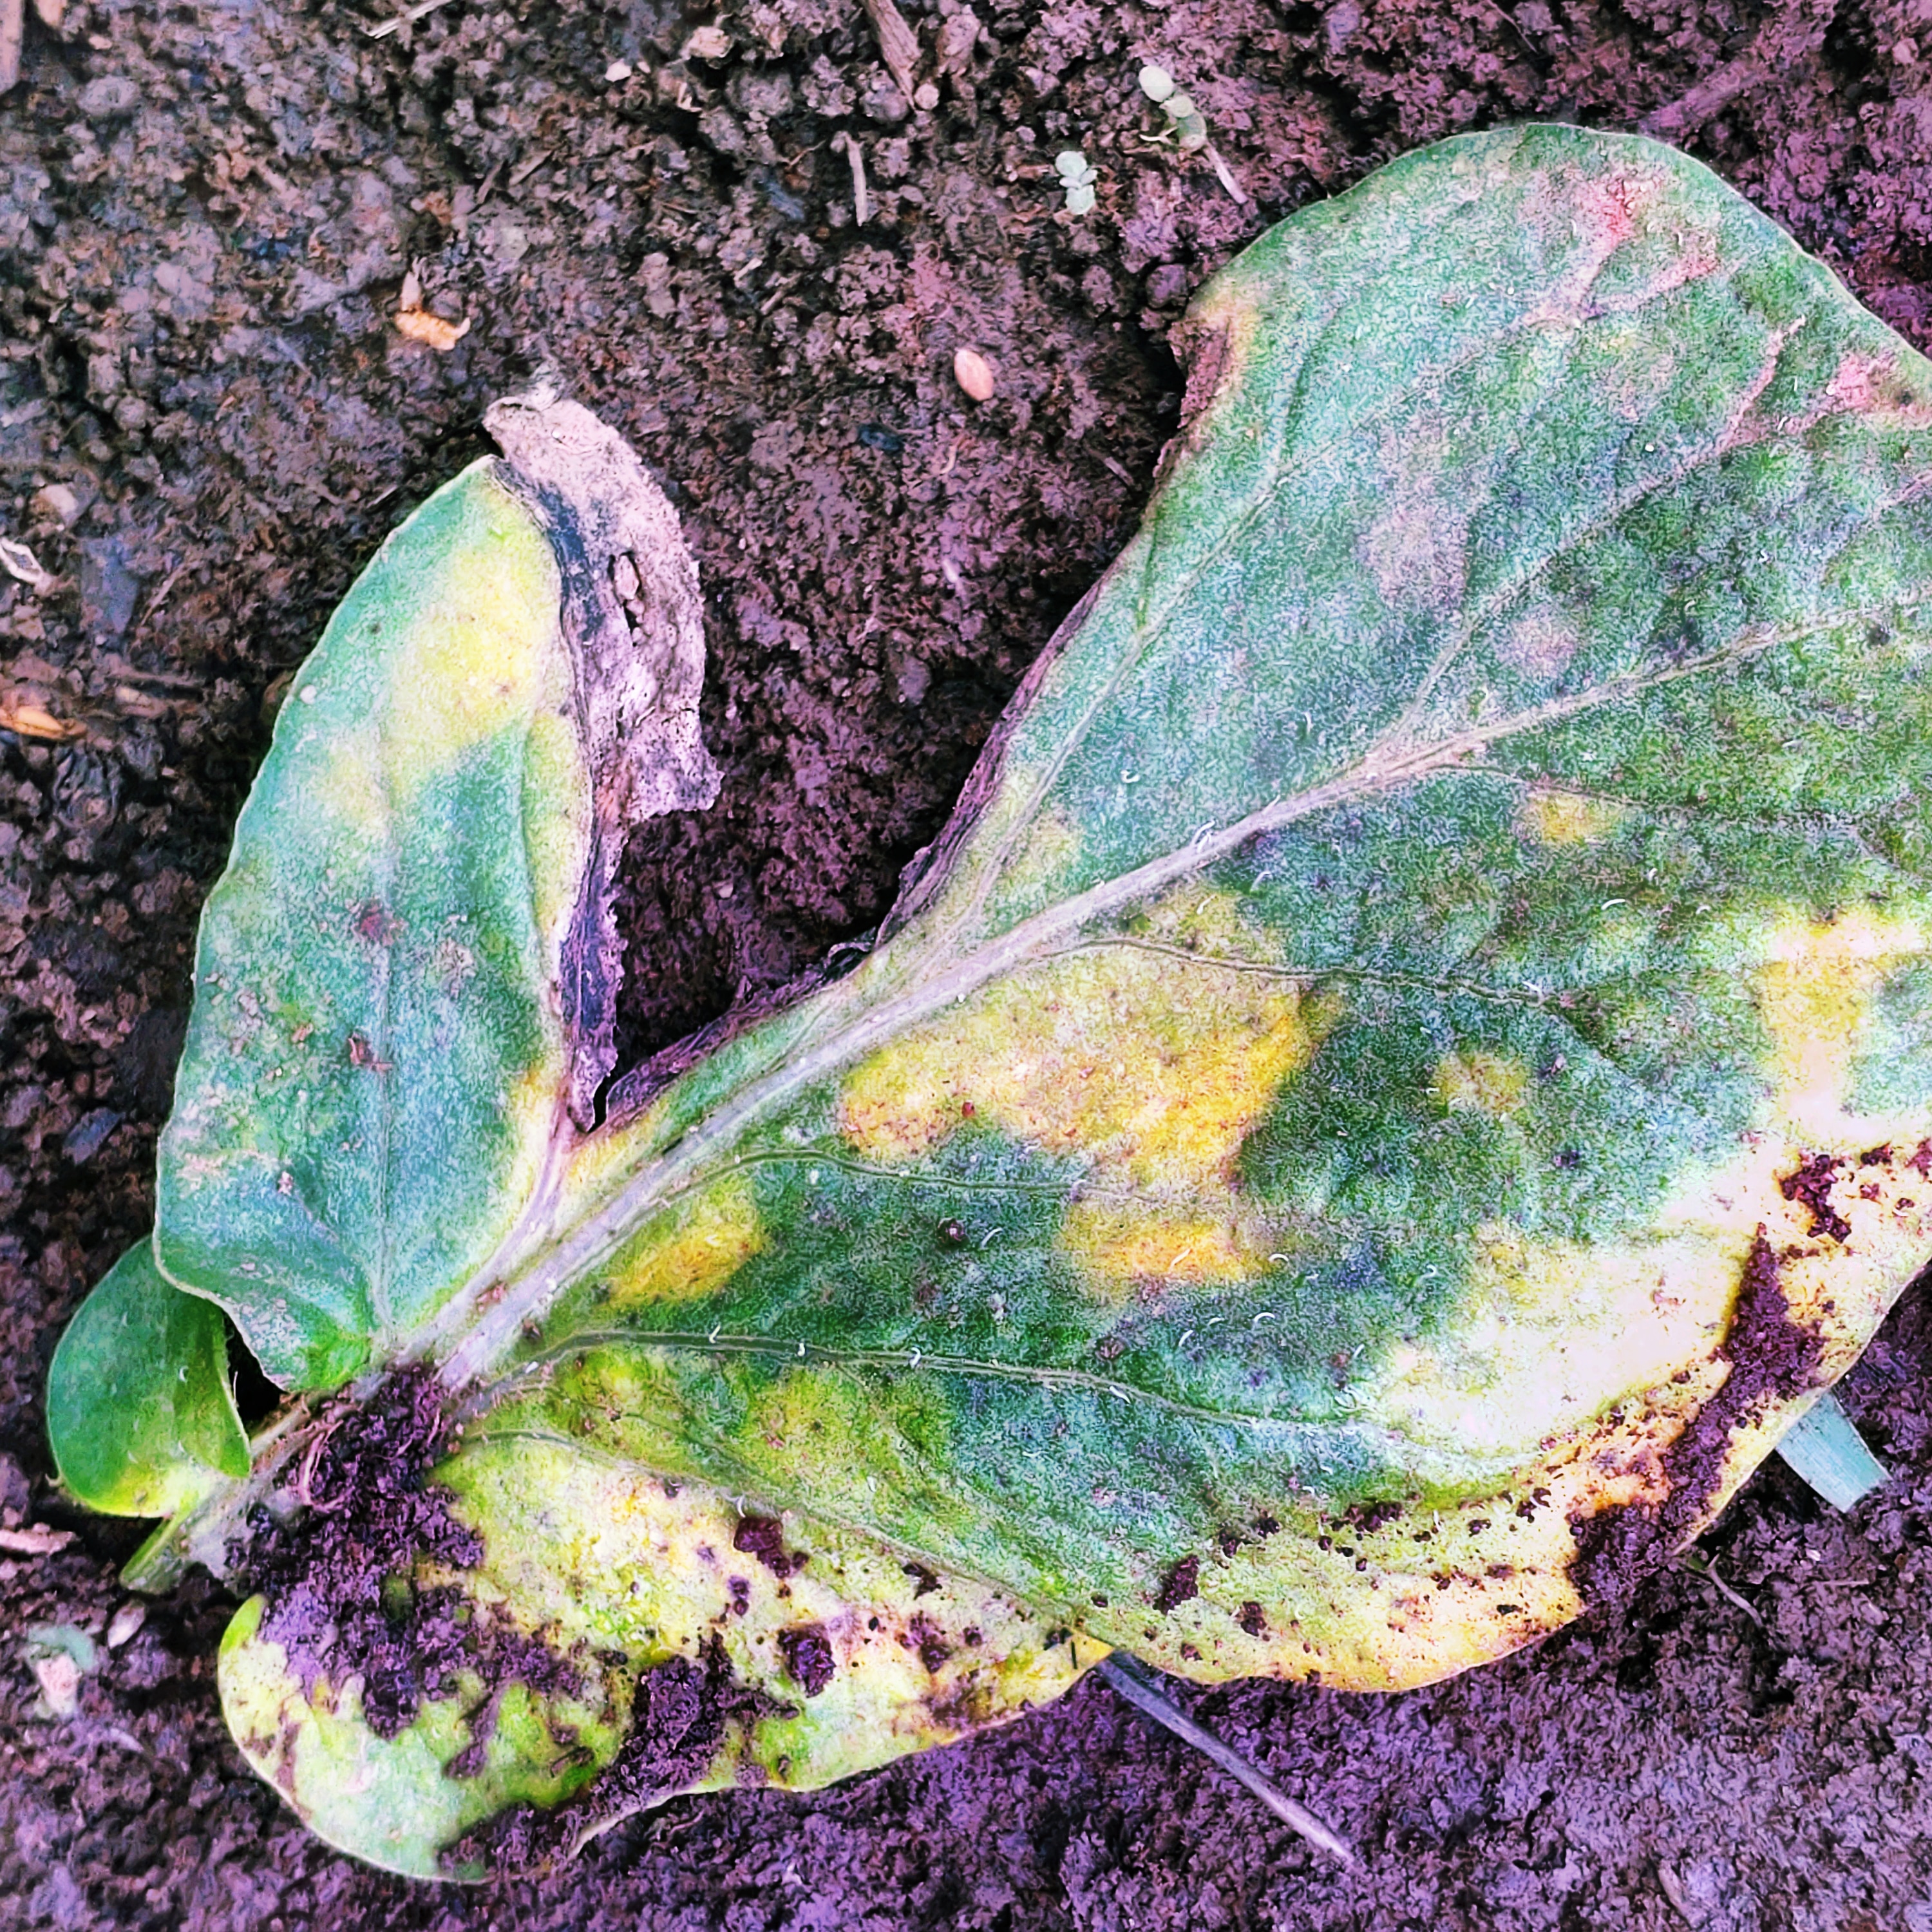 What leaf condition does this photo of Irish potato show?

late blight
